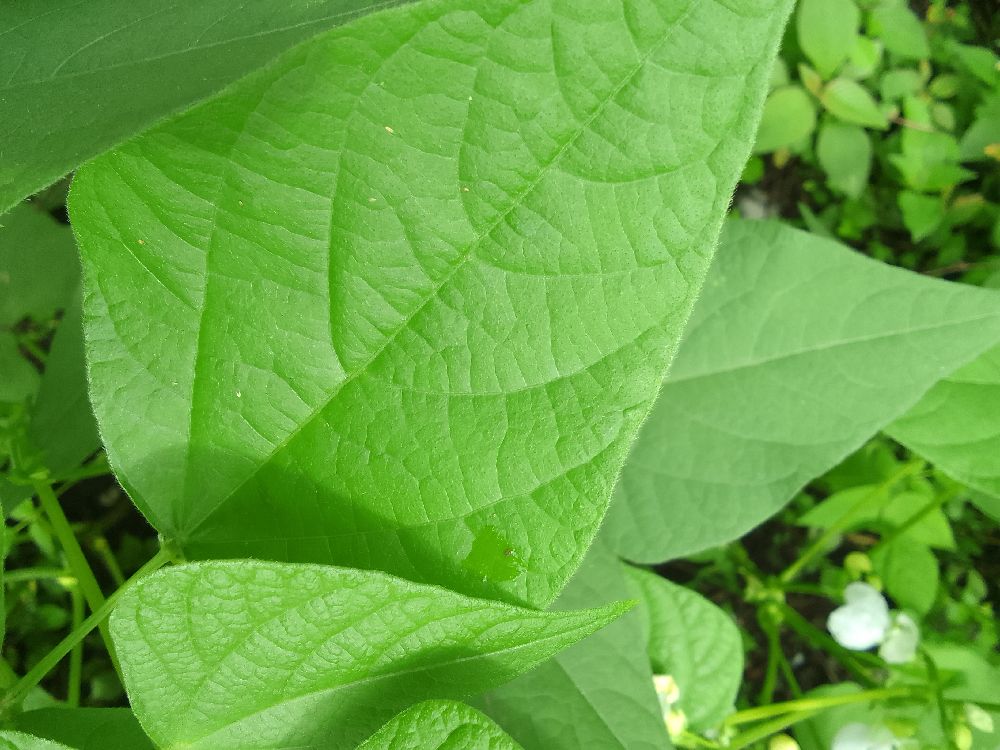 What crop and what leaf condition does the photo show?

common bean, healthy
